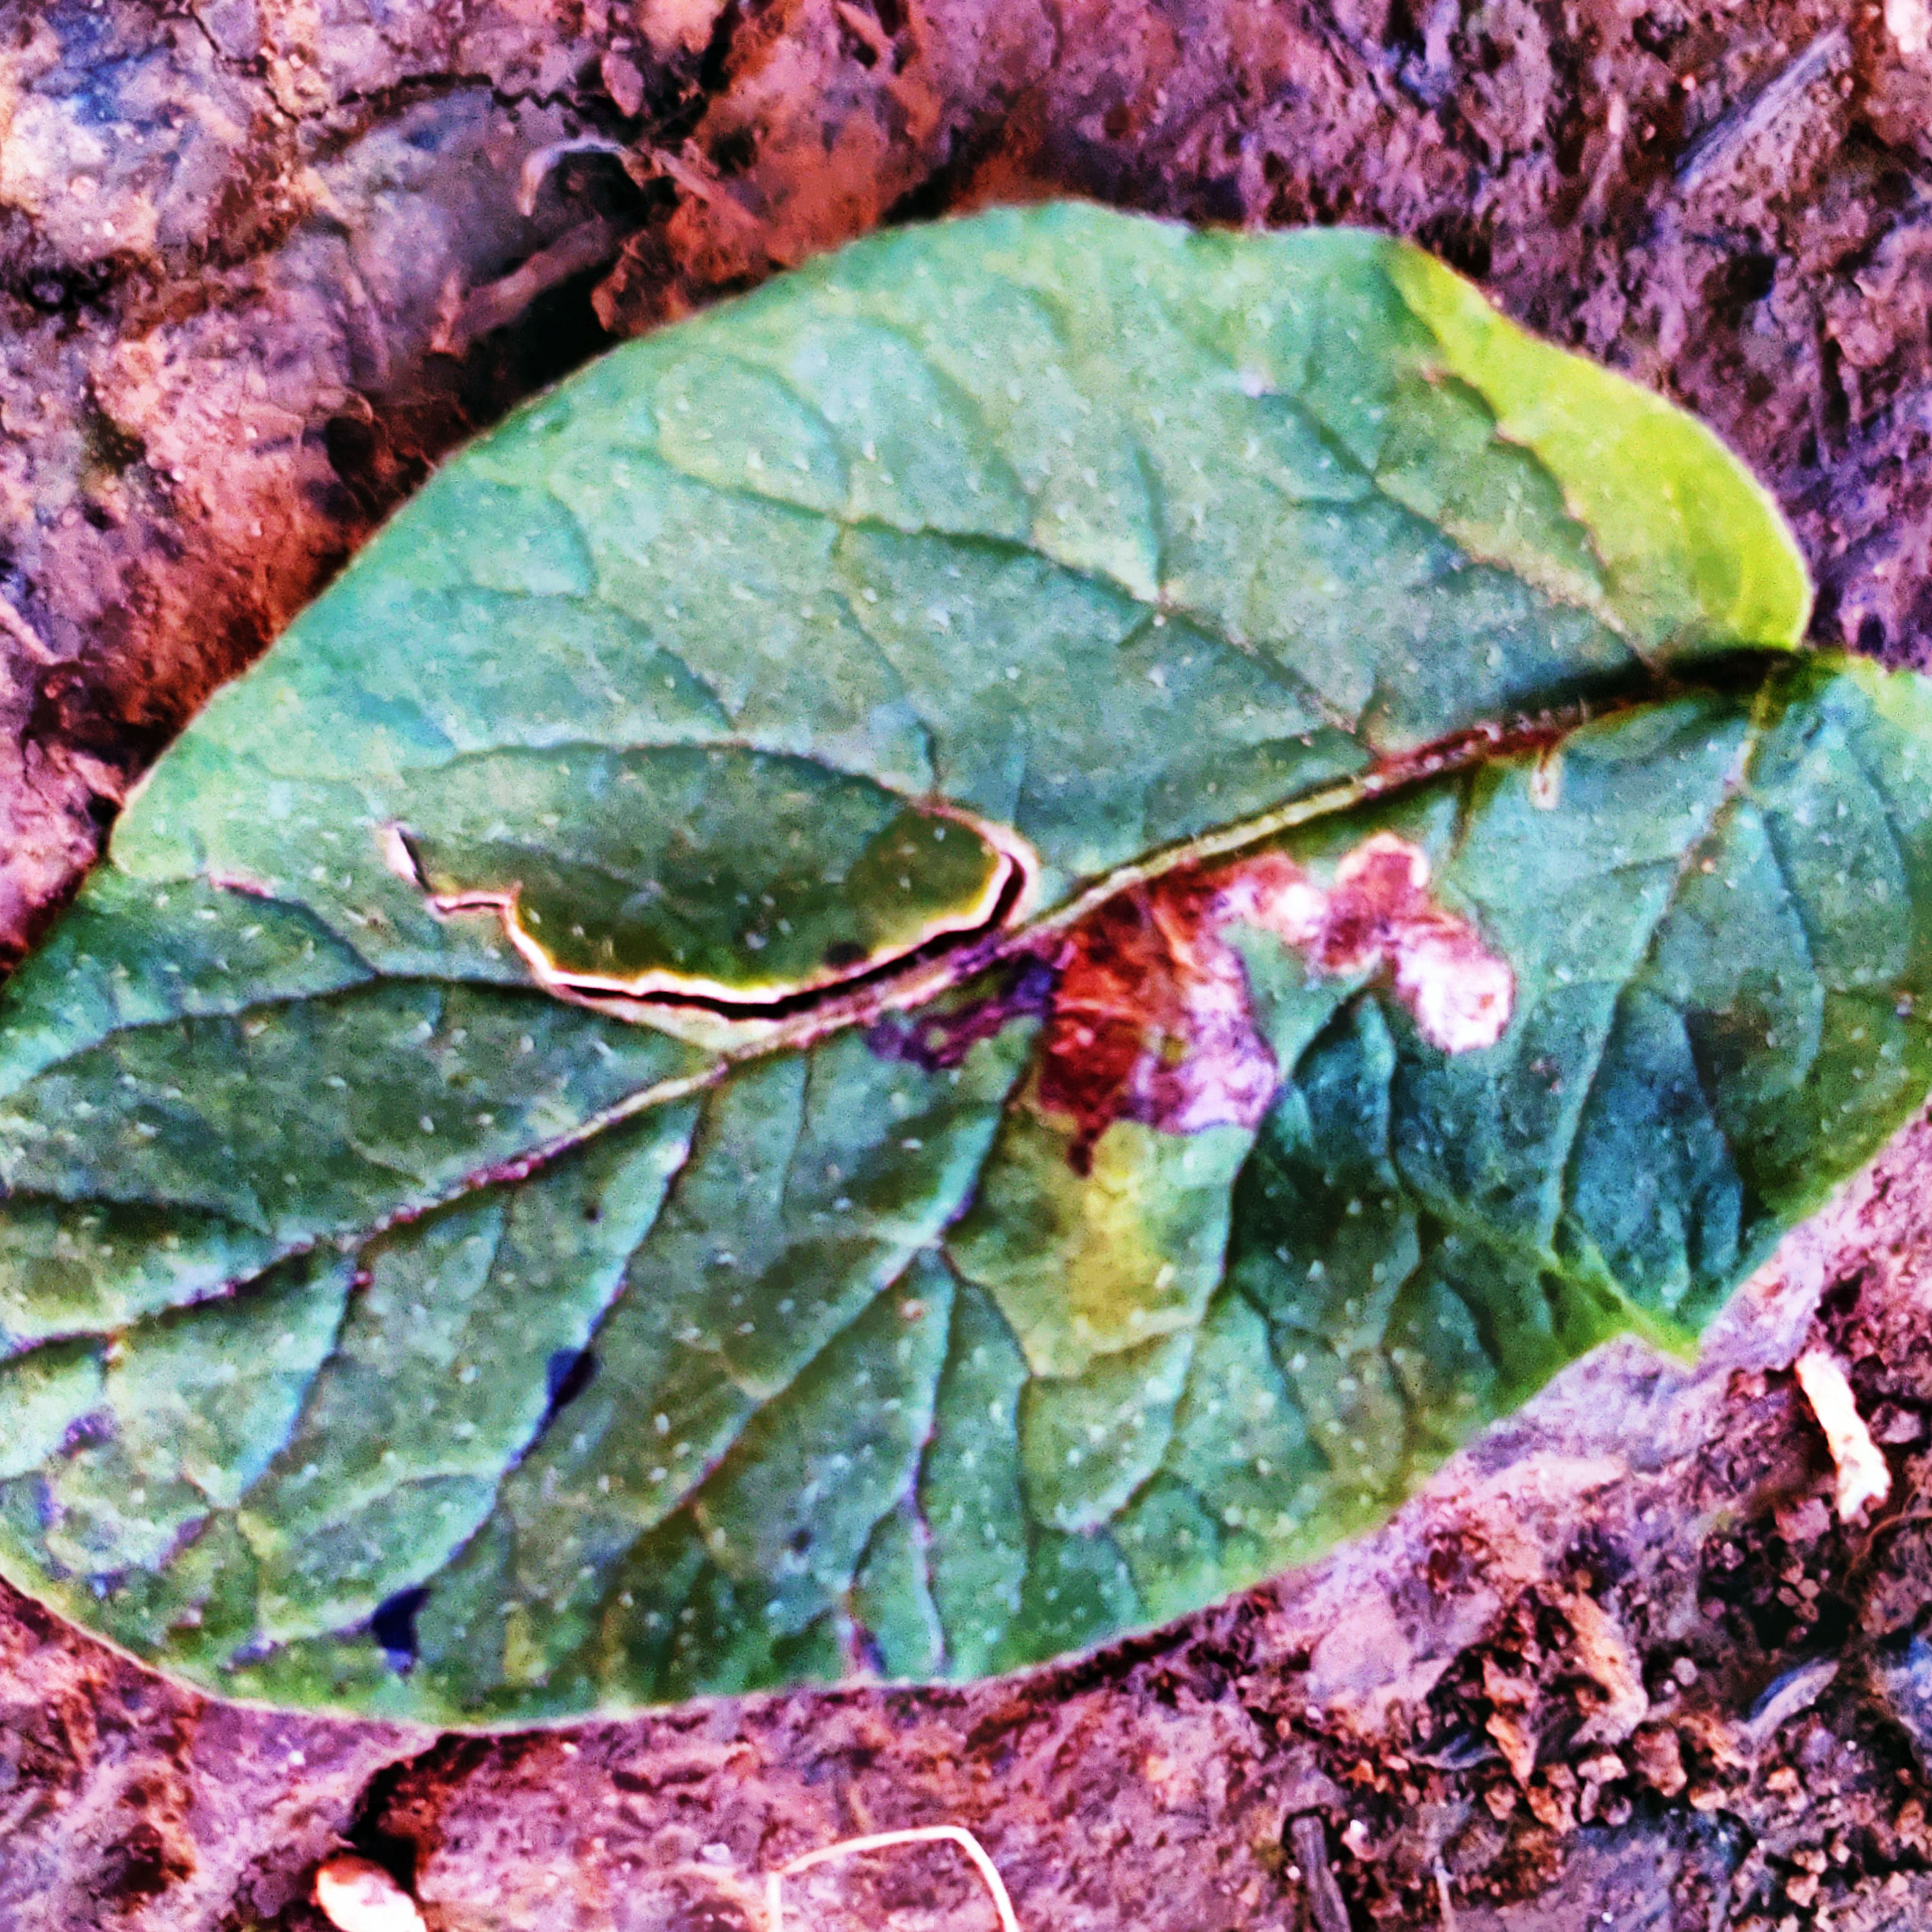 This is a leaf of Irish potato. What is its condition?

late blight
